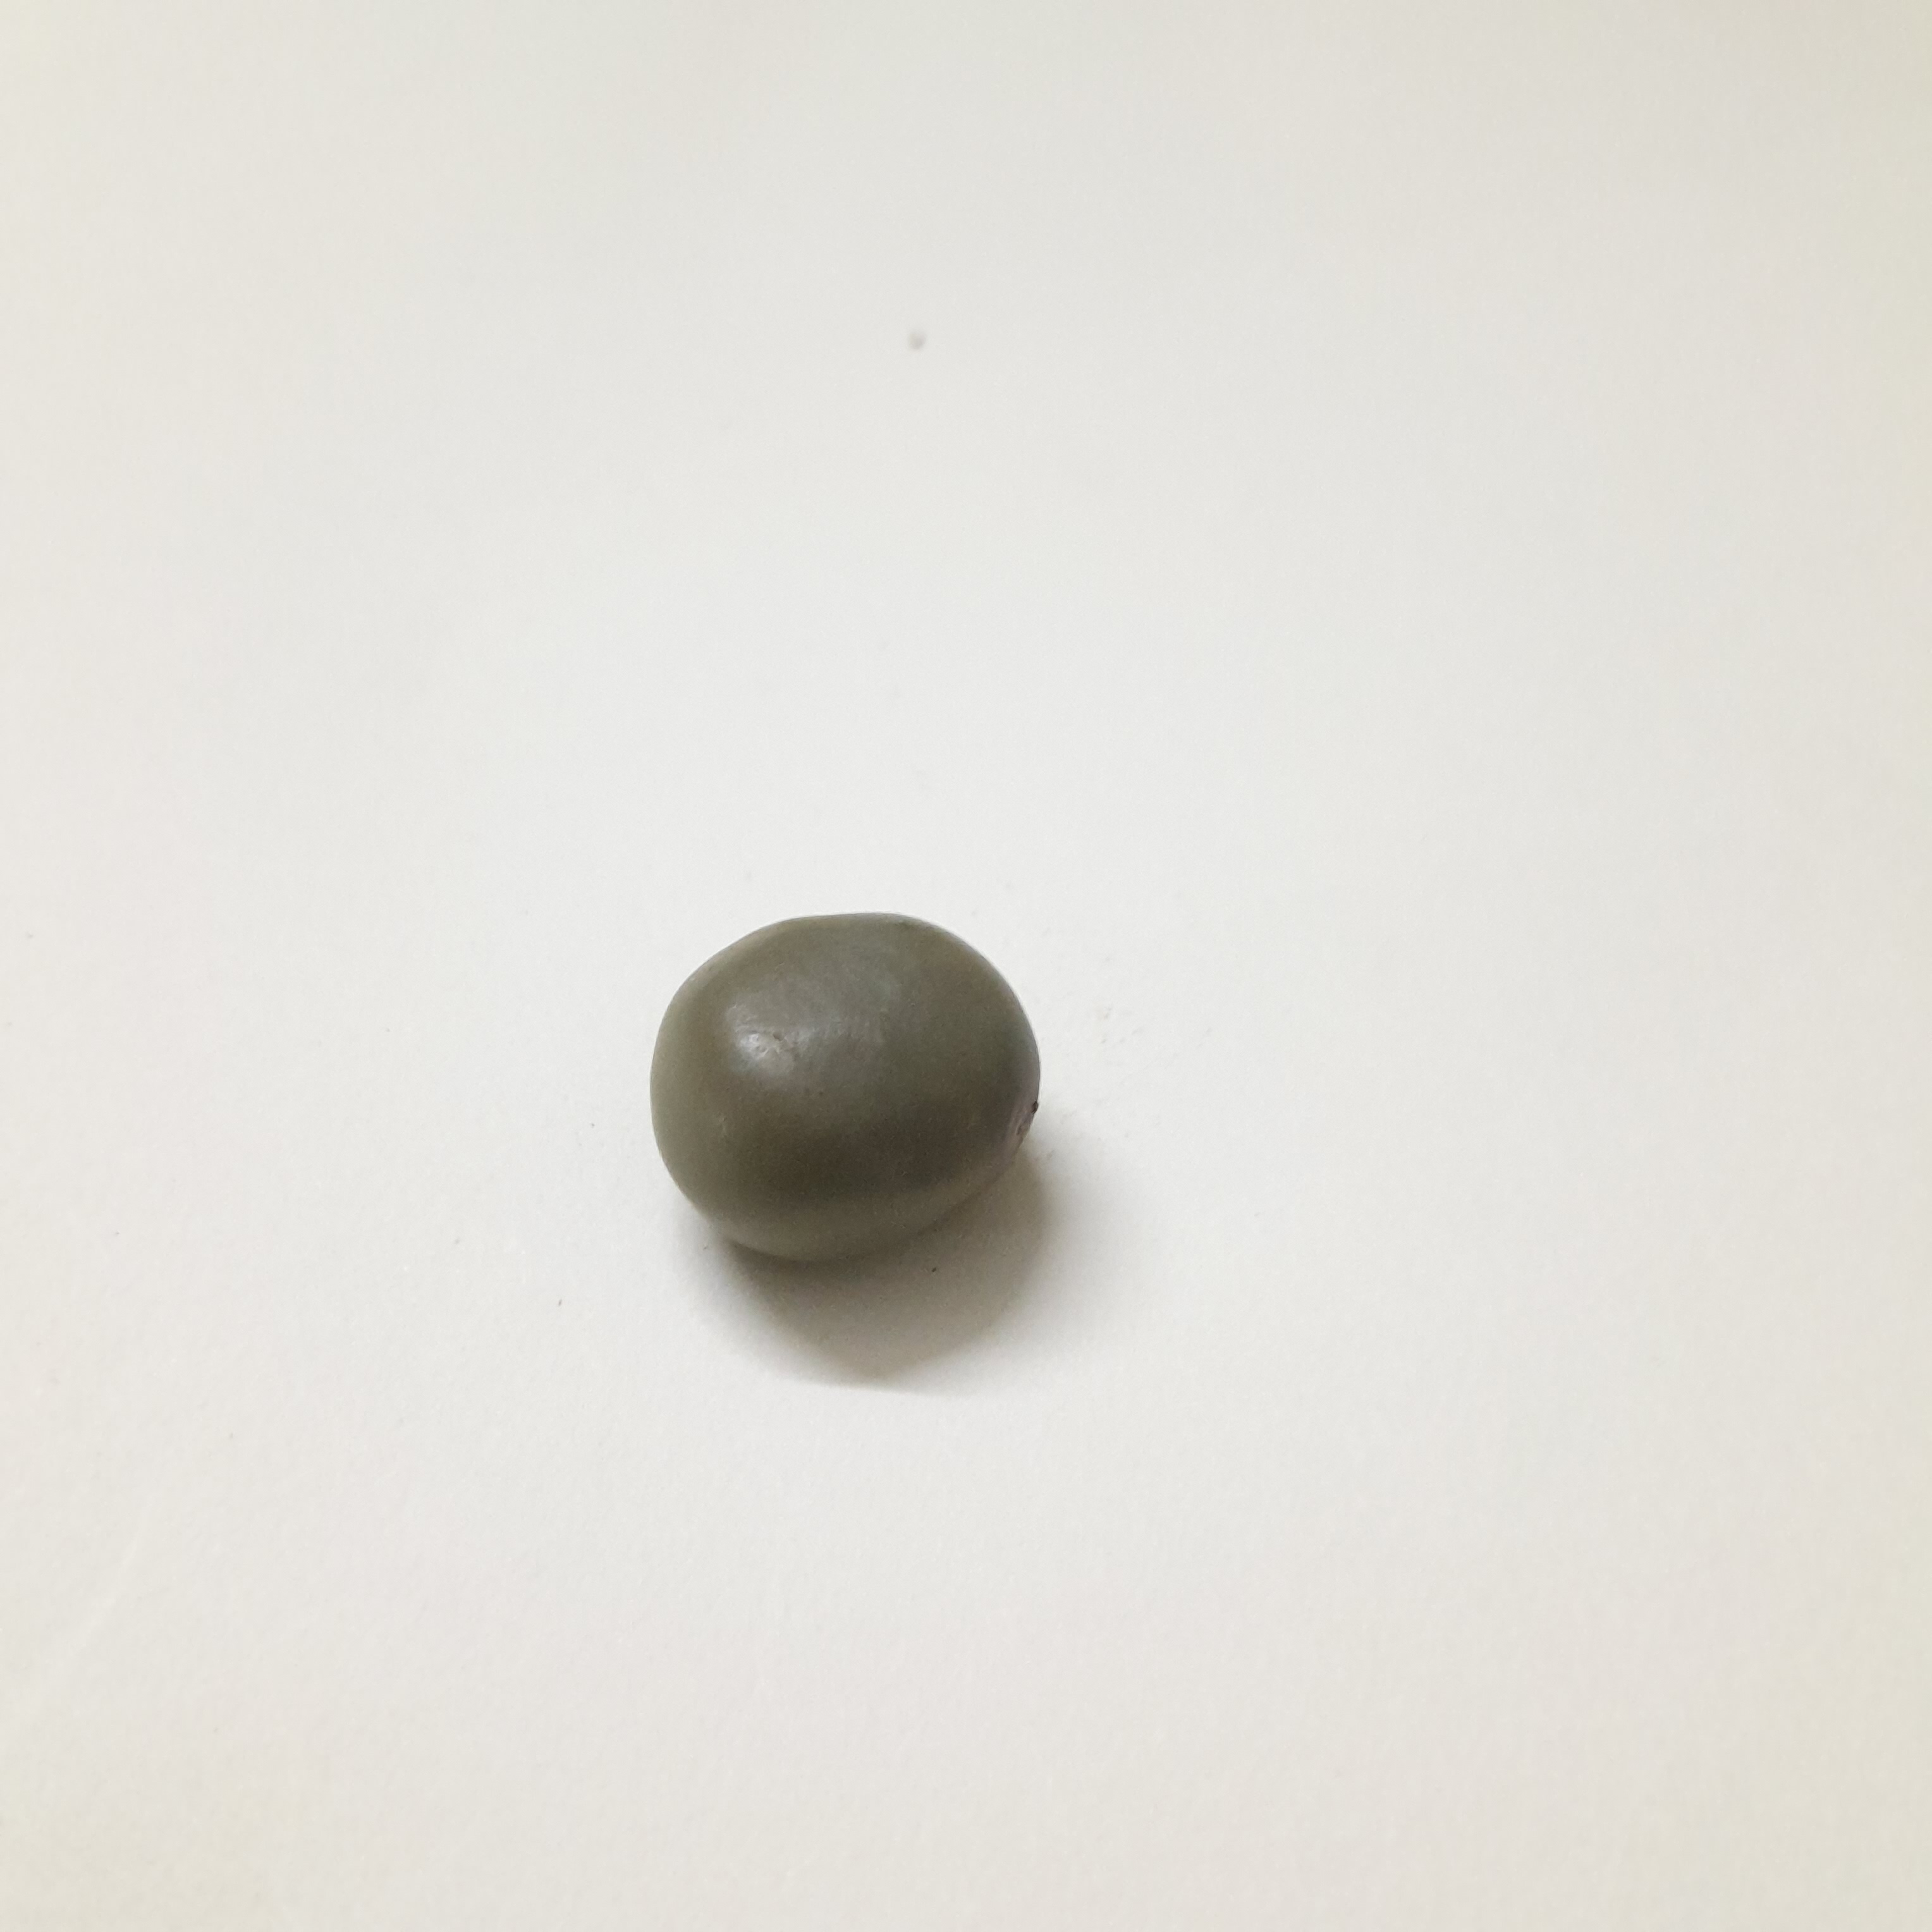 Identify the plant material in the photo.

sagargota
